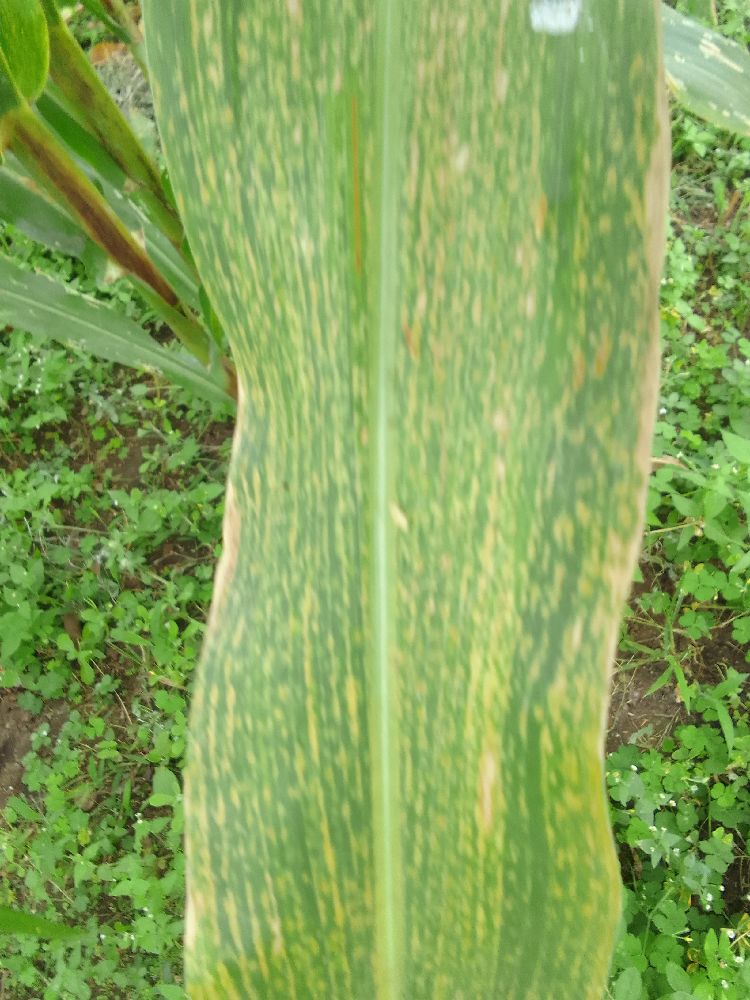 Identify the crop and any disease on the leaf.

maize, maize lethal necrosis
